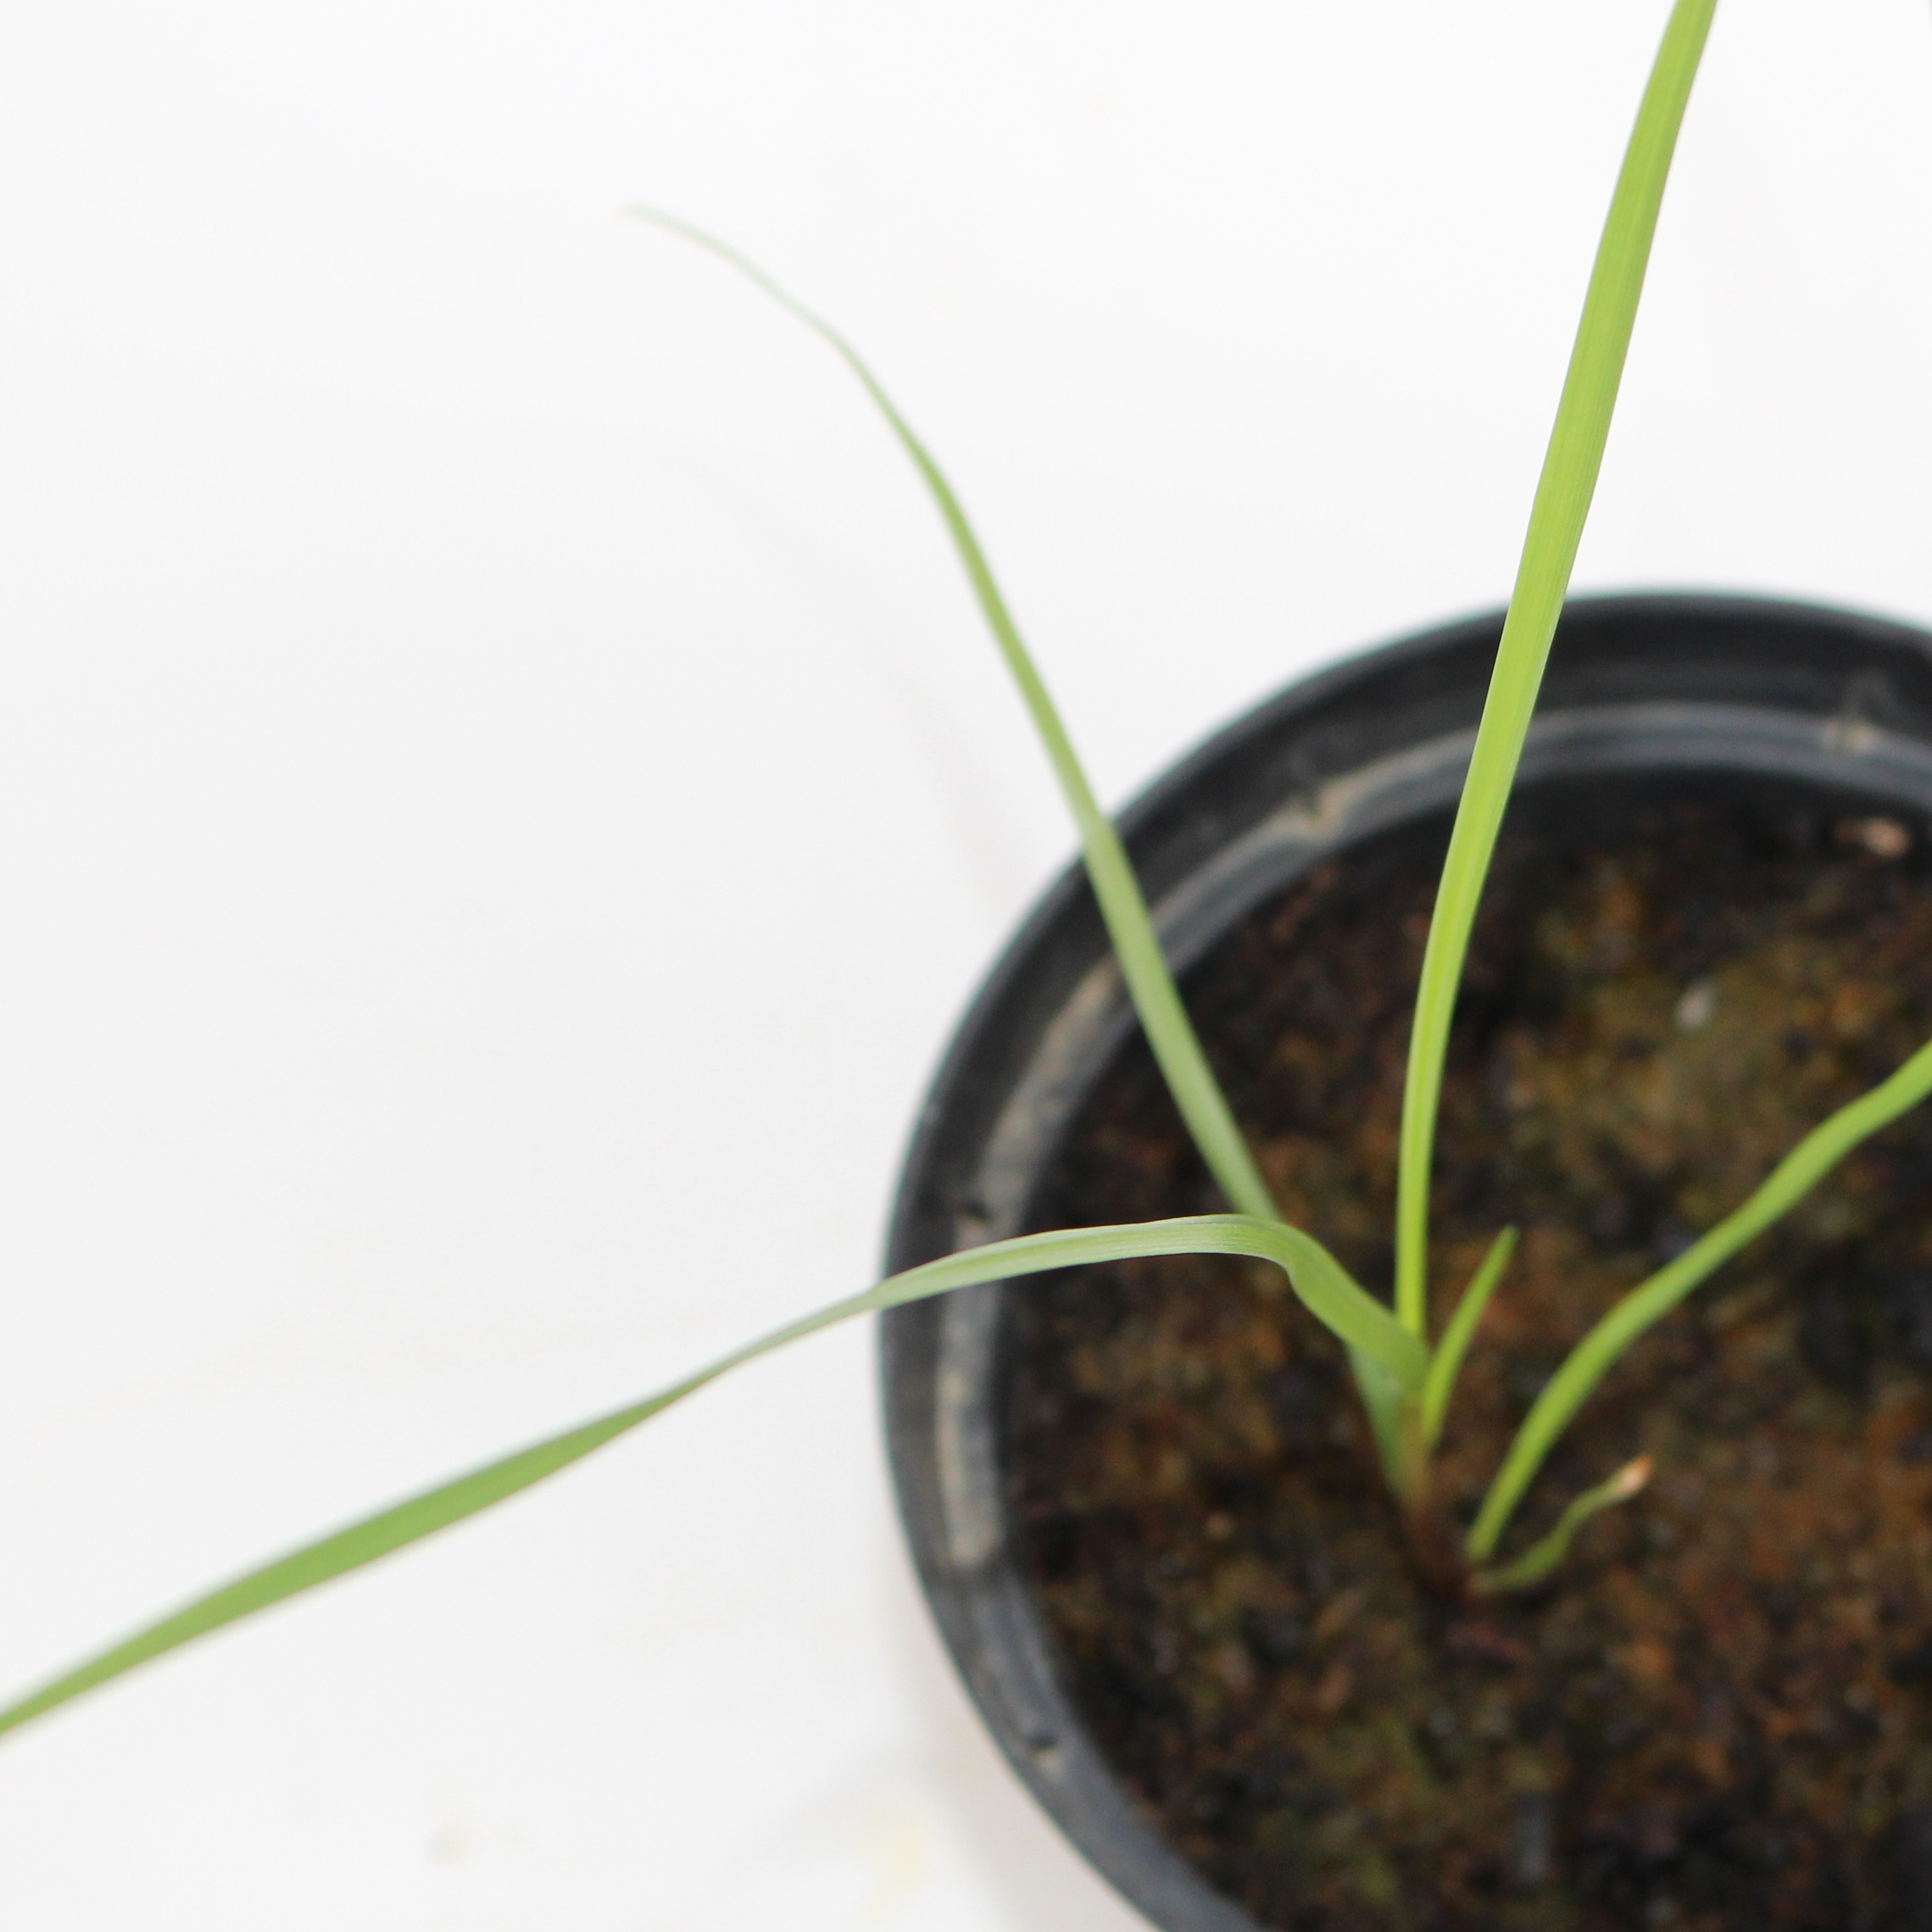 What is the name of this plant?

Lolium multiflorum
